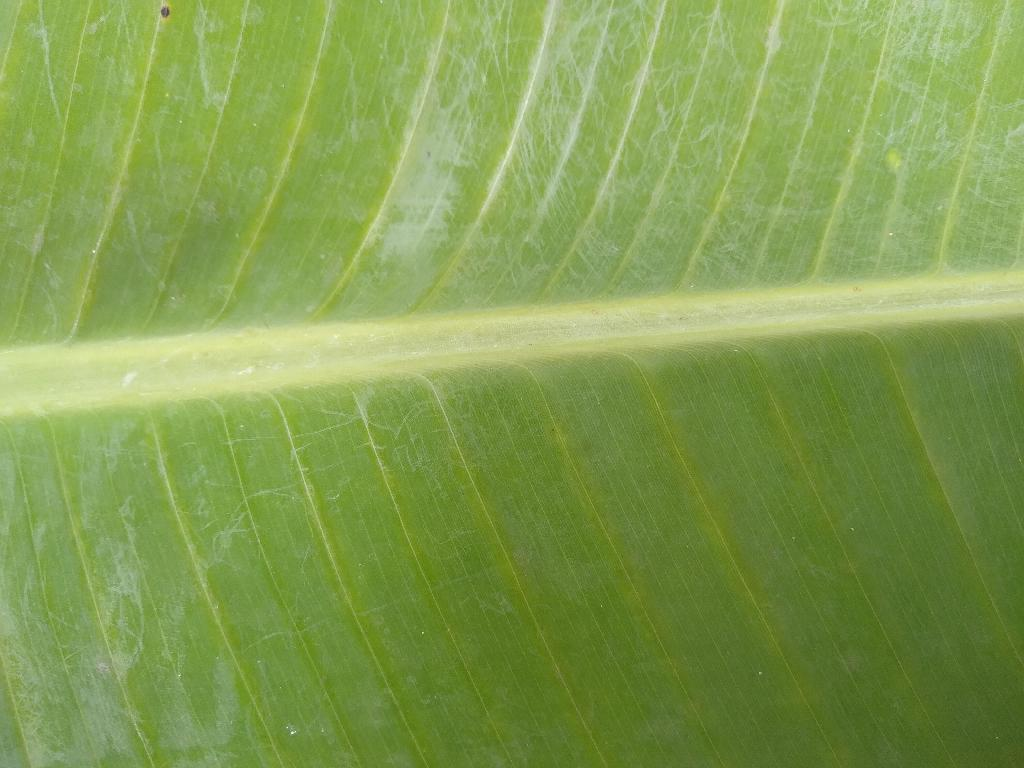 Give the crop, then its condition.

banana, healthy
